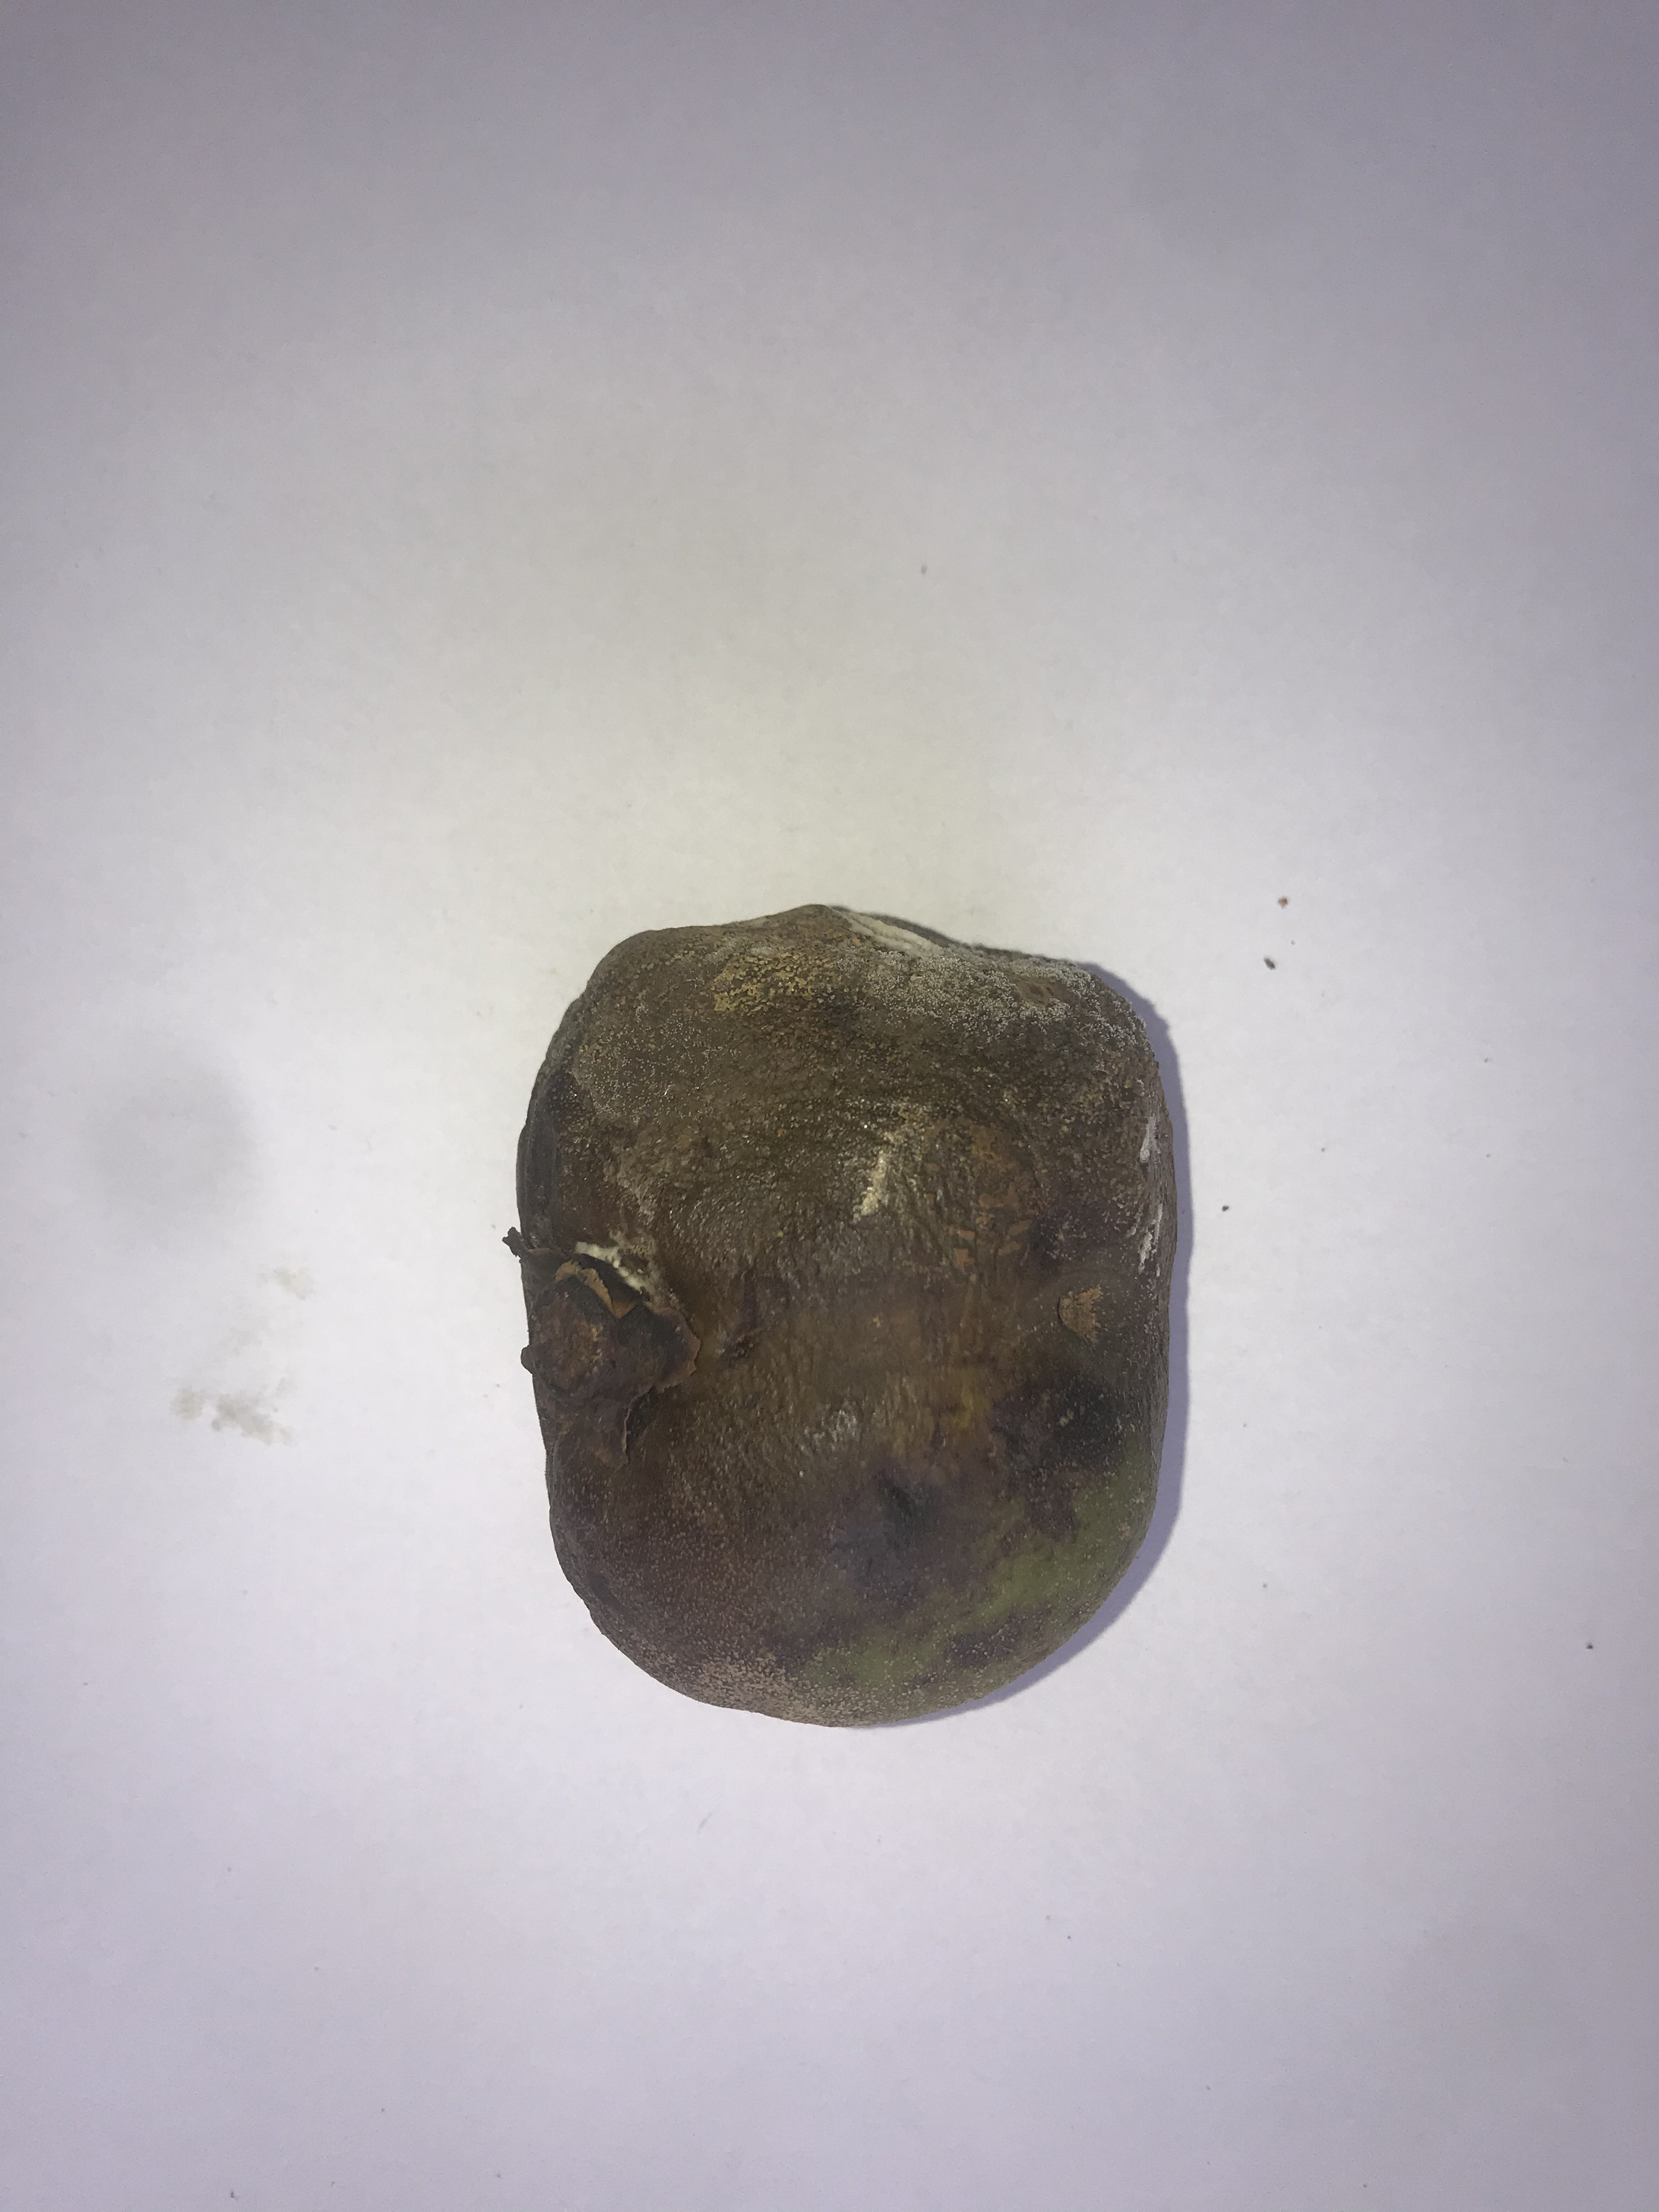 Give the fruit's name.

pequi
